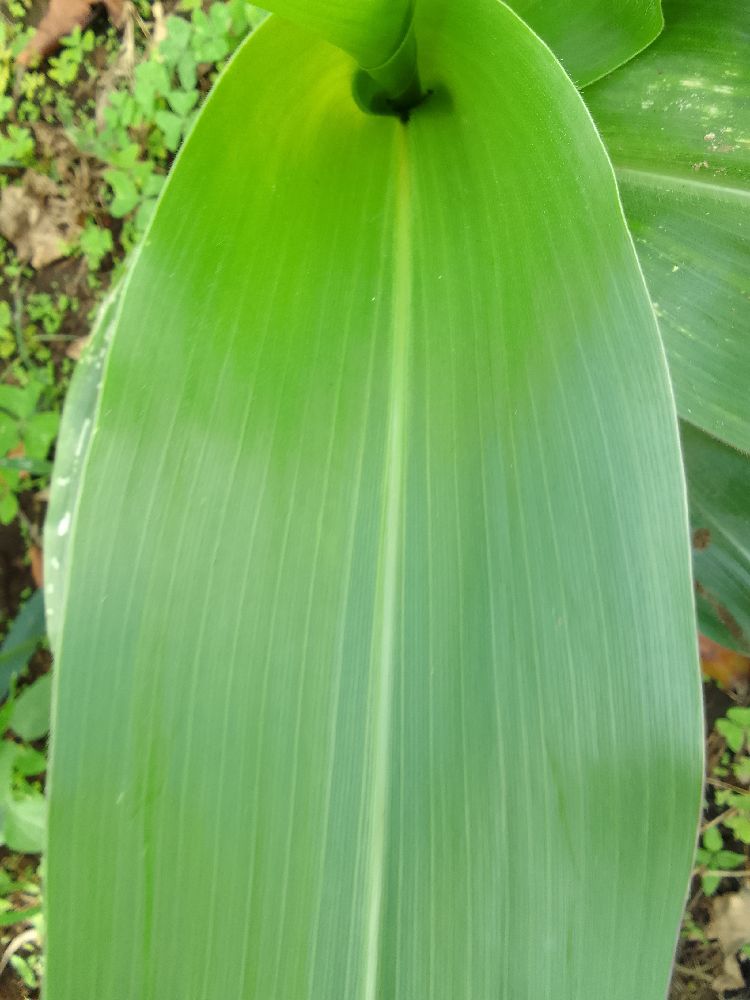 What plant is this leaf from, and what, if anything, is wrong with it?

maize, healthy
